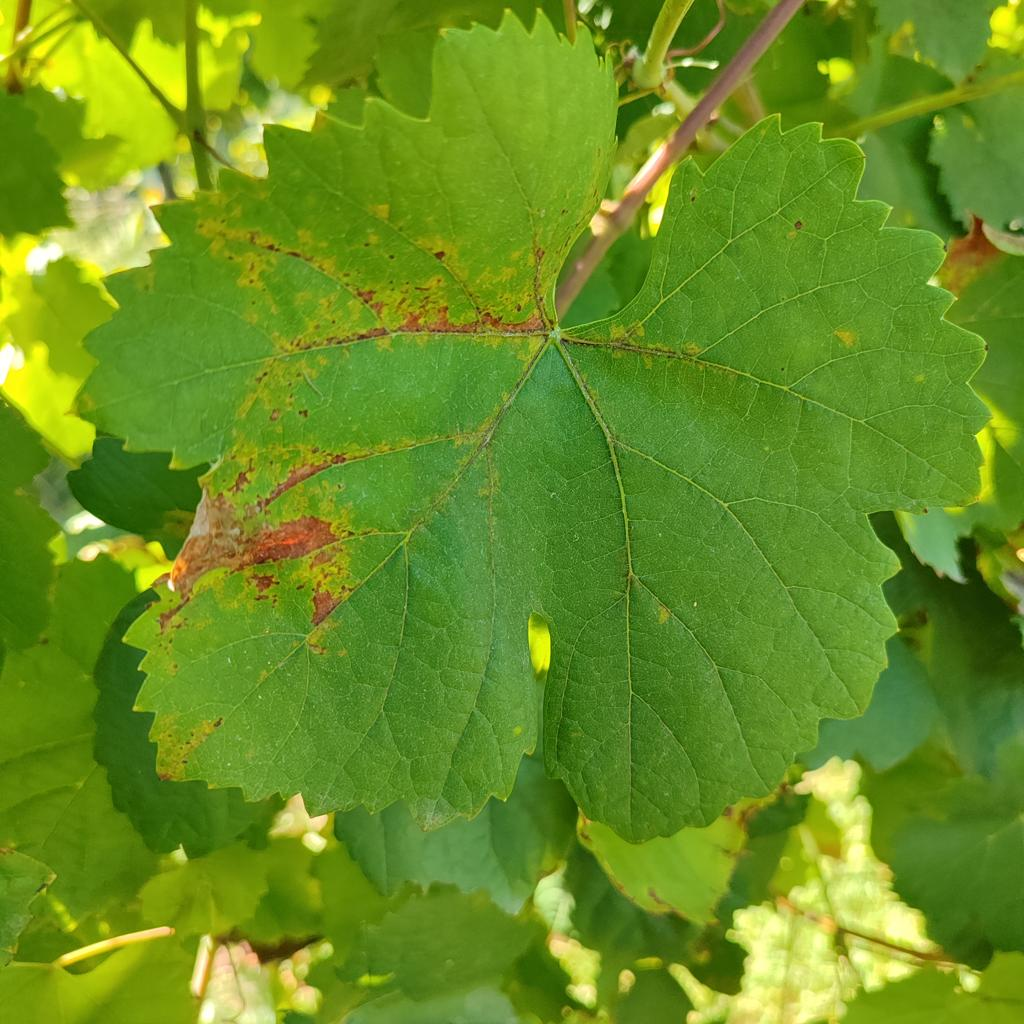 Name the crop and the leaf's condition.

grapevine, downy mildew
